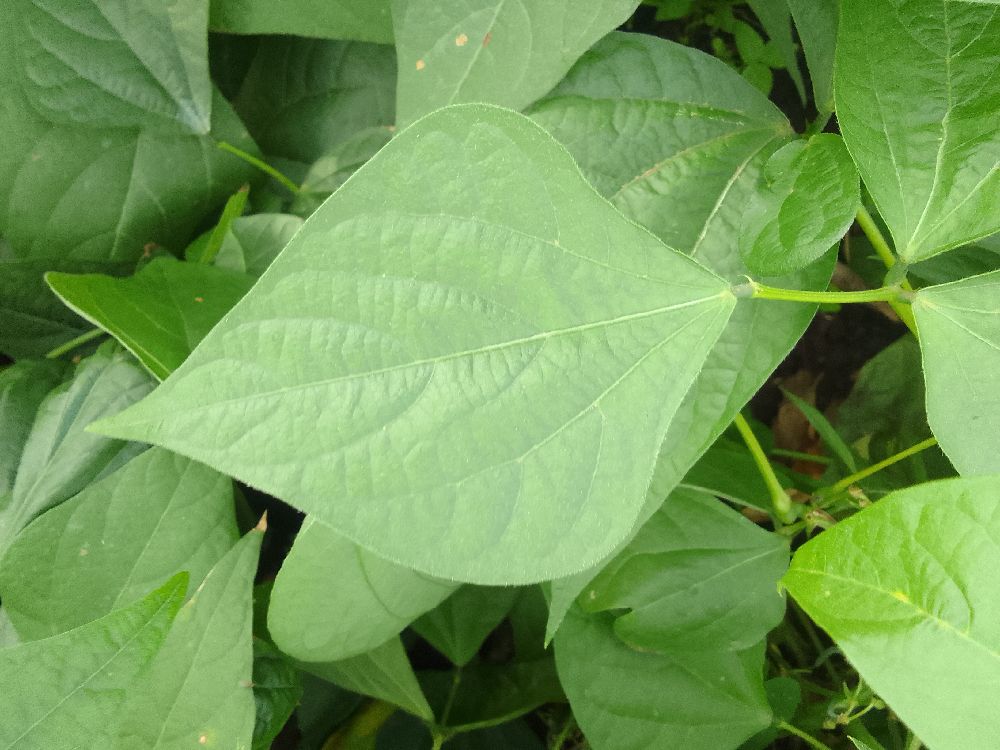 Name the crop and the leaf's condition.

common bean, healthy
